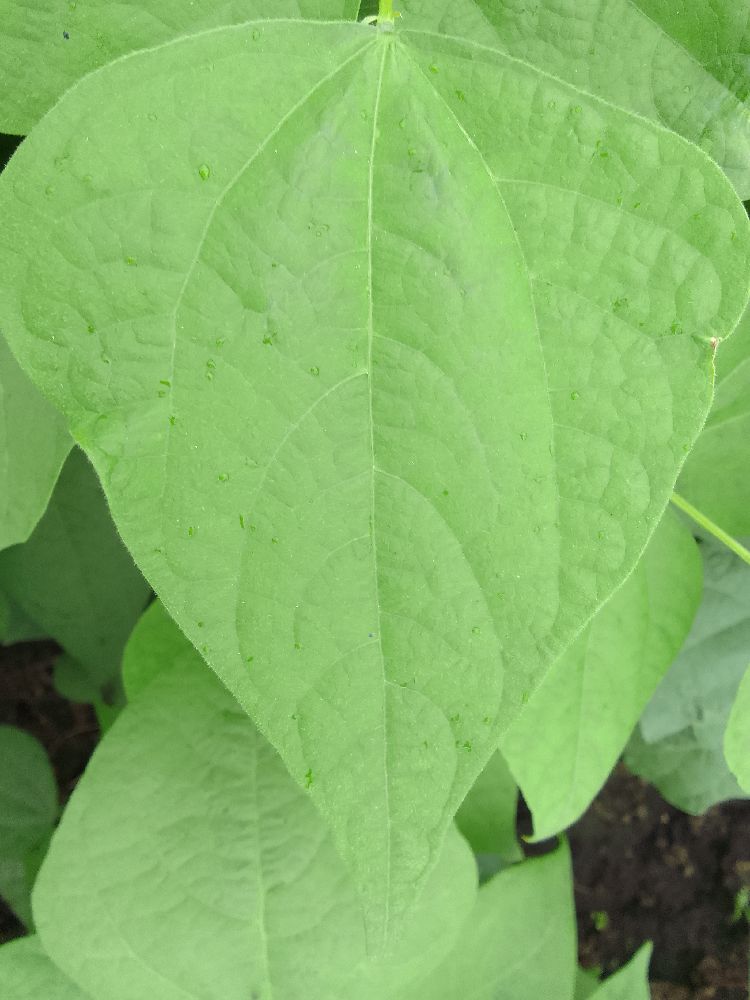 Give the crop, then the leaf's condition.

common bean, healthy
